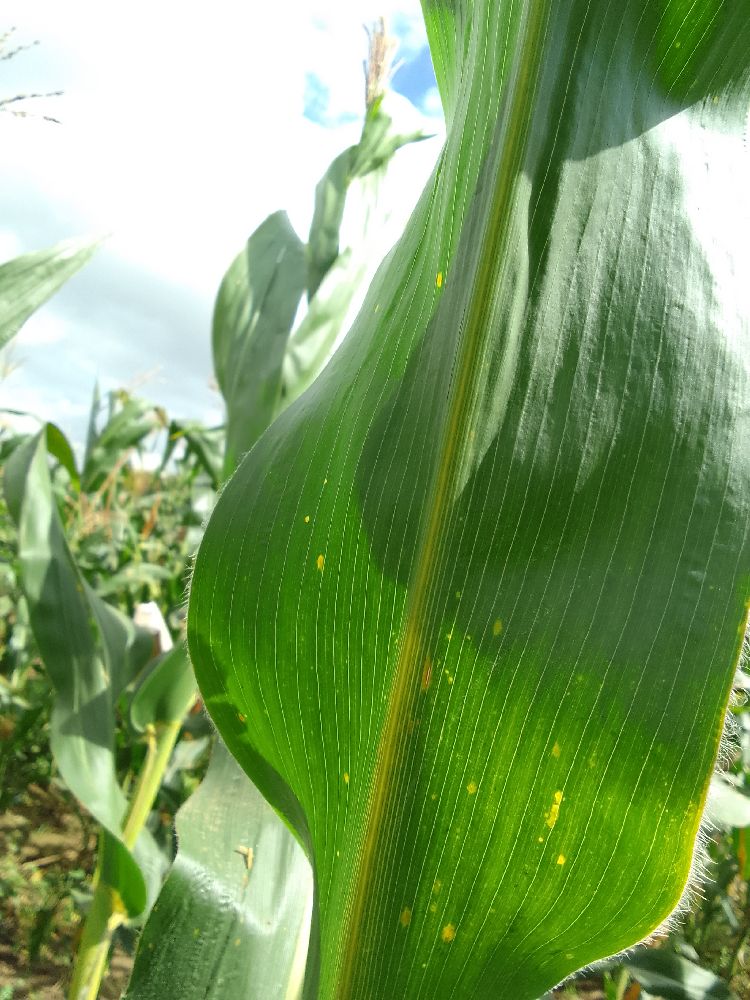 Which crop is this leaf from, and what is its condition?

maize, healthy
